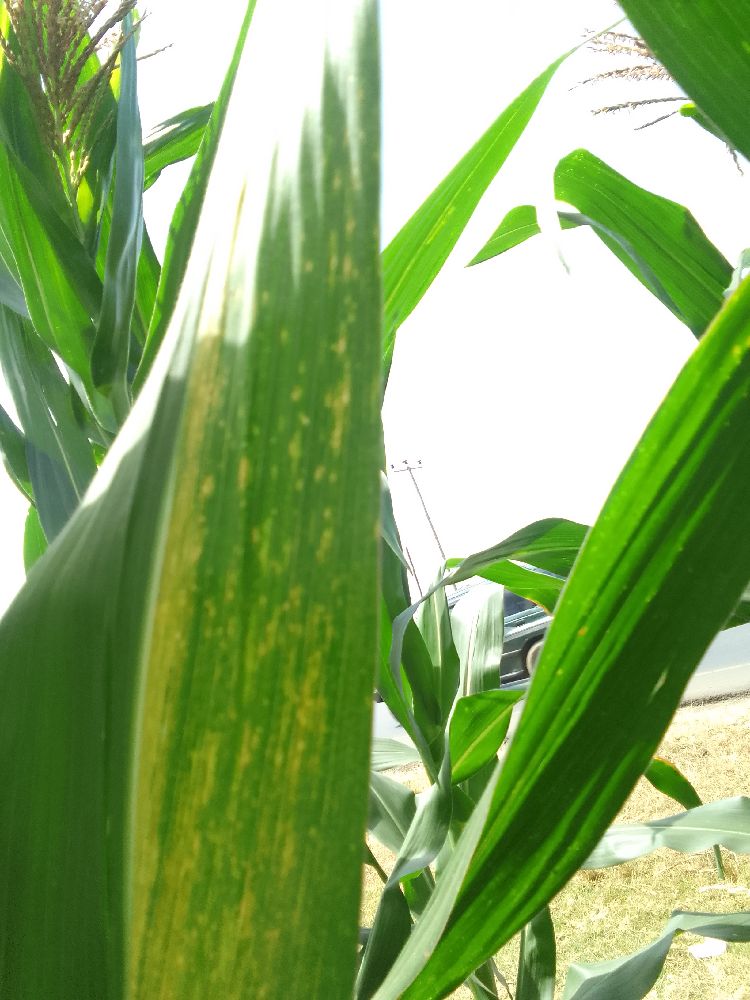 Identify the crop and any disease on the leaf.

maize, maize lethal necrosis
